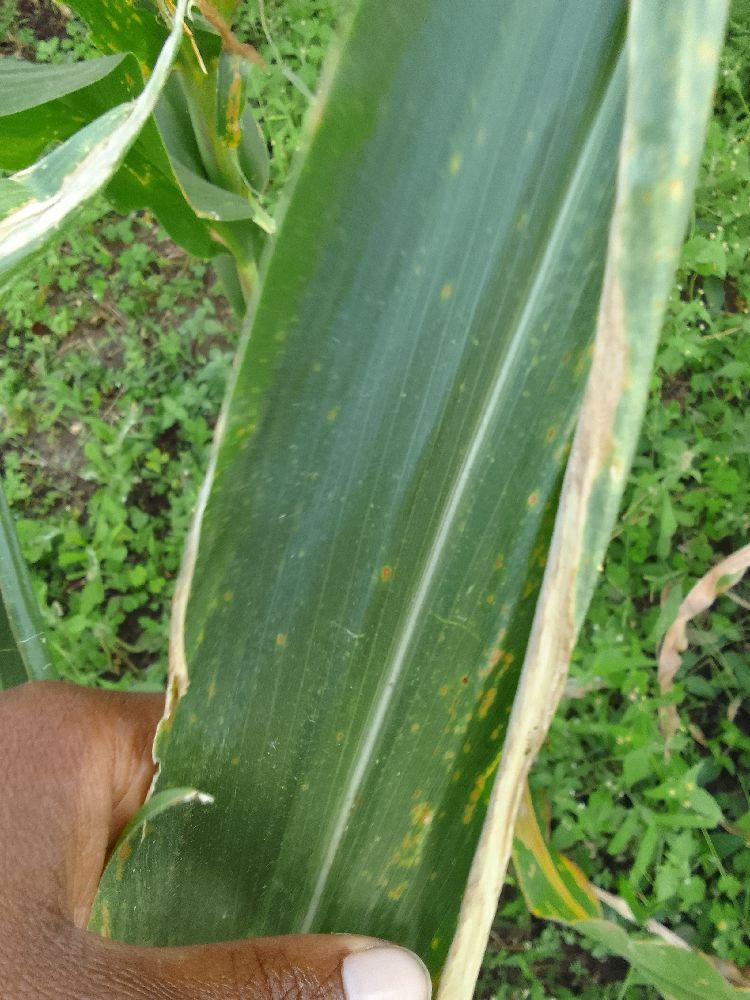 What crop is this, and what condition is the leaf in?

maize, maize lethal necrosis
